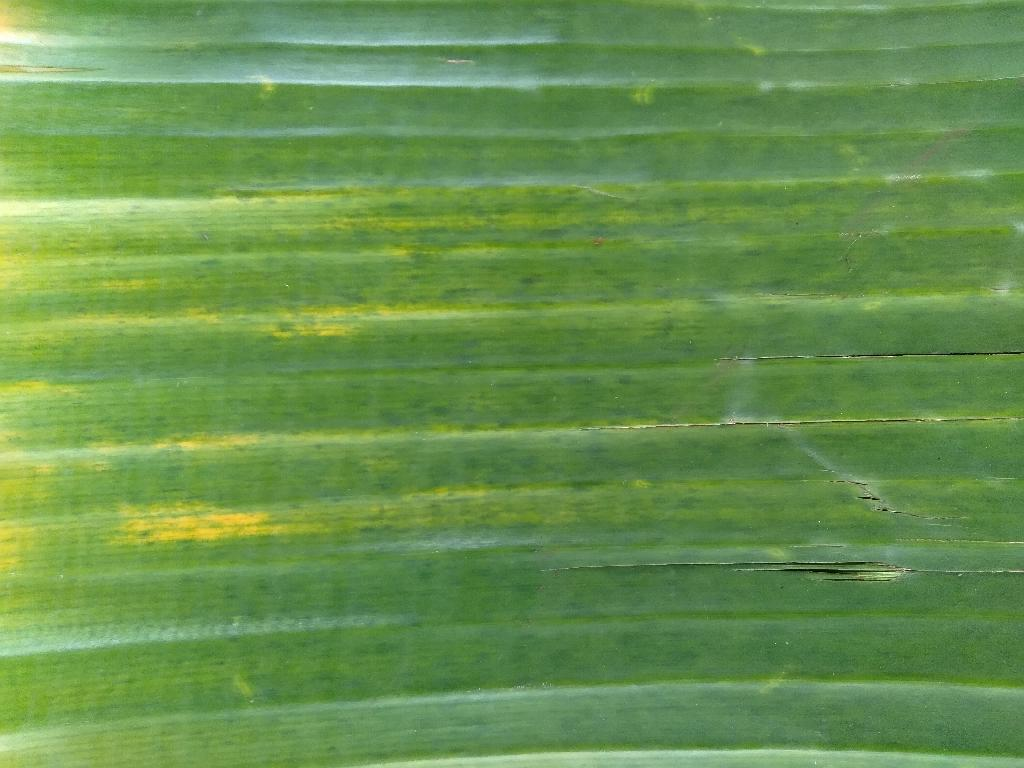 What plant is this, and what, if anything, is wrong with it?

banana, fusarium wilt race 1
